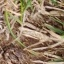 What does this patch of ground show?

grass
